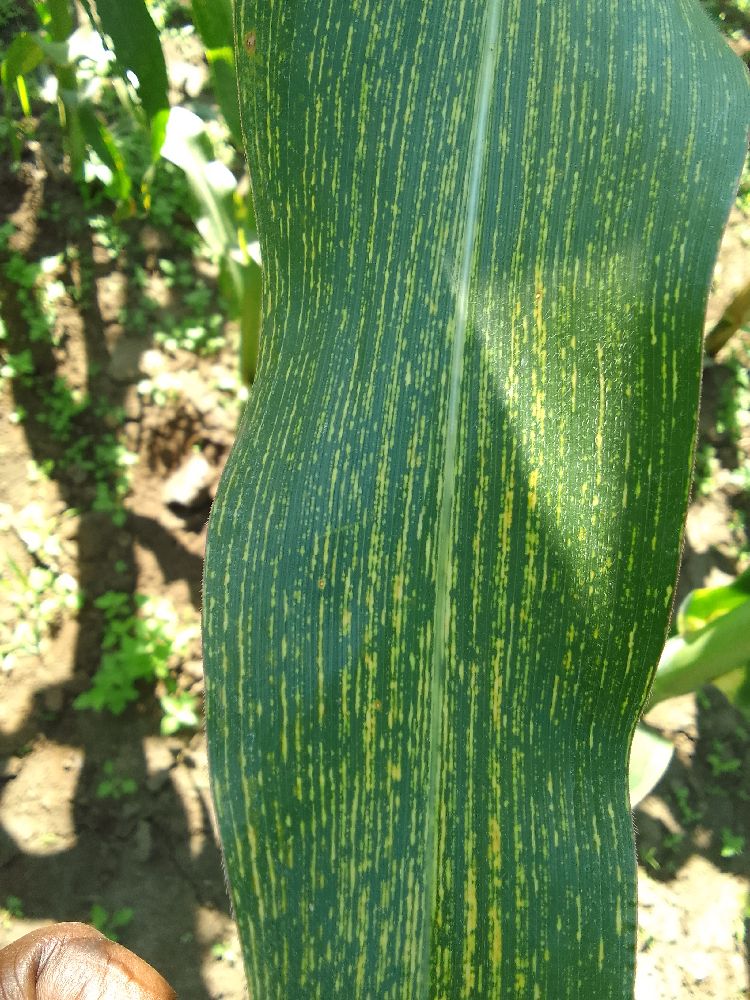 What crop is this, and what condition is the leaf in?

maize, maize streak virus
